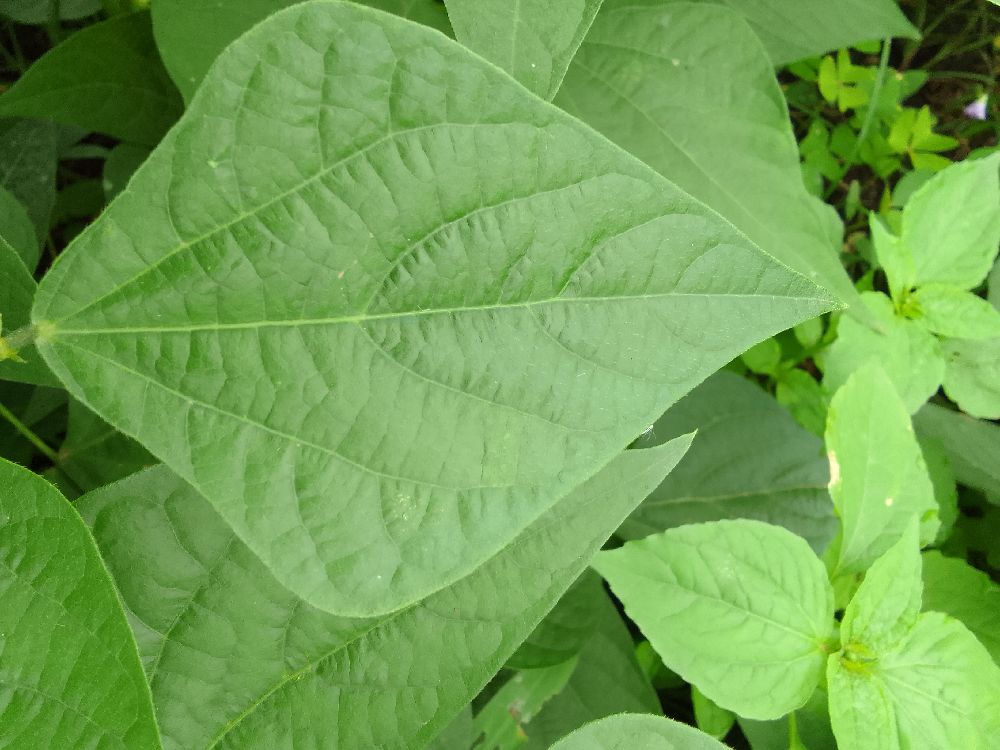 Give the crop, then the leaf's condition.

common bean, healthy
